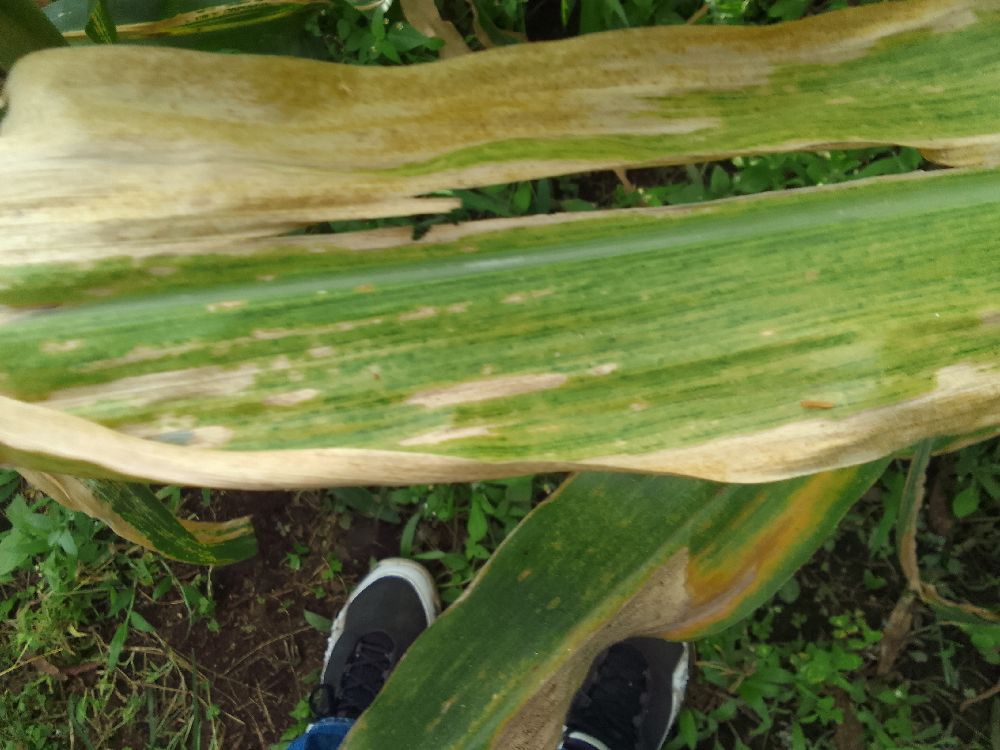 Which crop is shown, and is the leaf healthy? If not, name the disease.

maize, maize lethal necrosis
